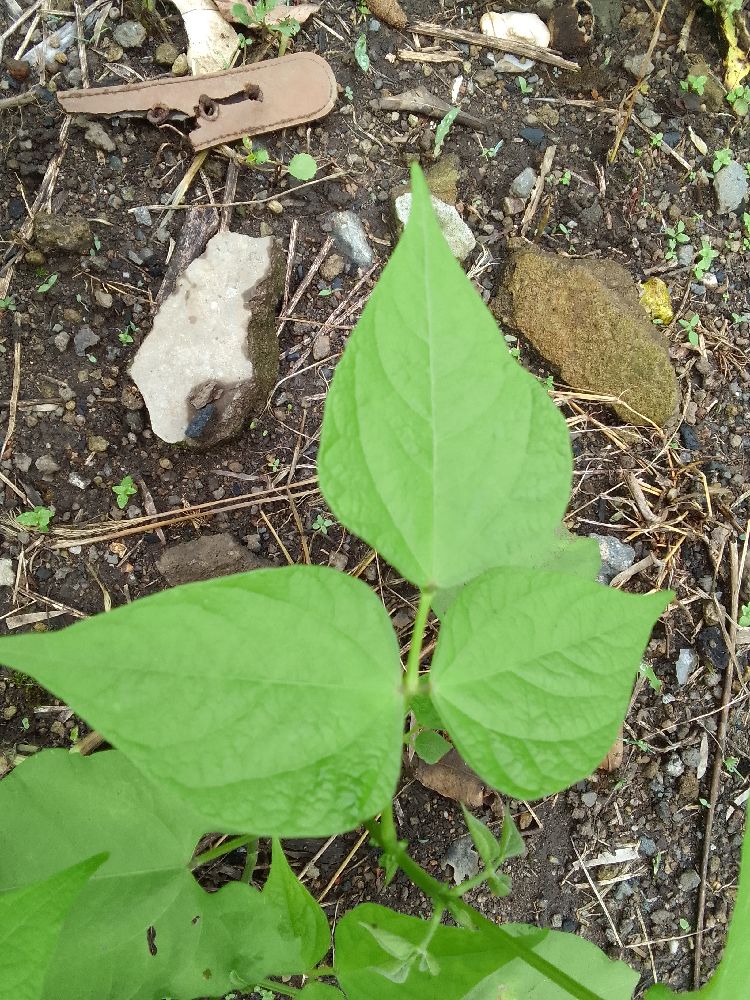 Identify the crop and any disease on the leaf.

common bean, healthy
